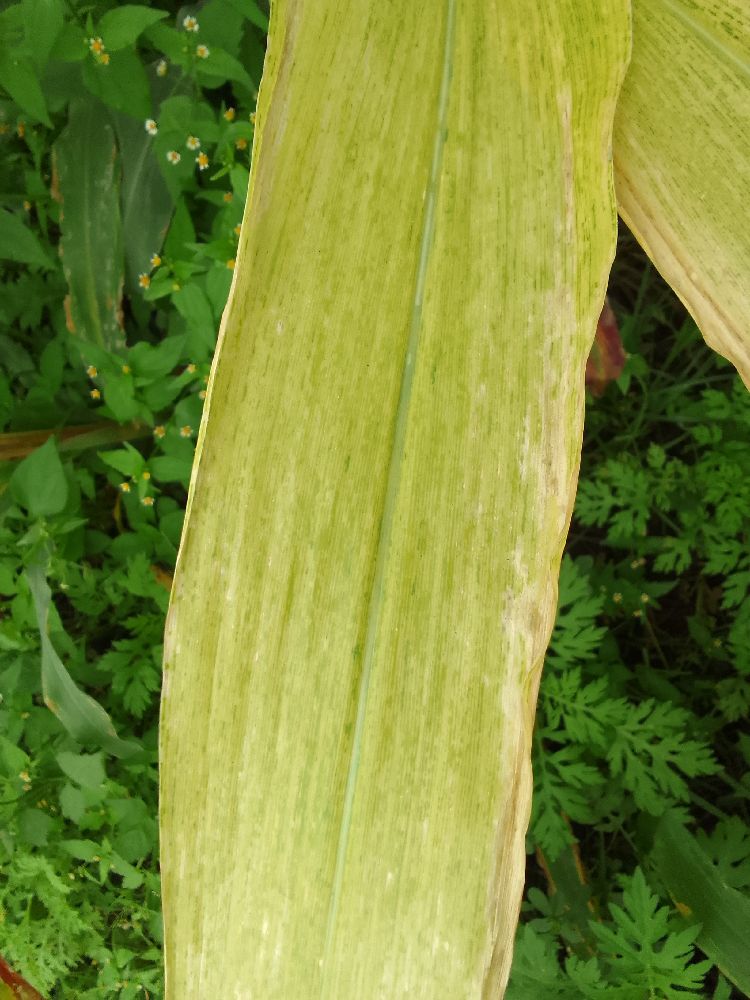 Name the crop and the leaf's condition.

maize, maize lethal necrosis
